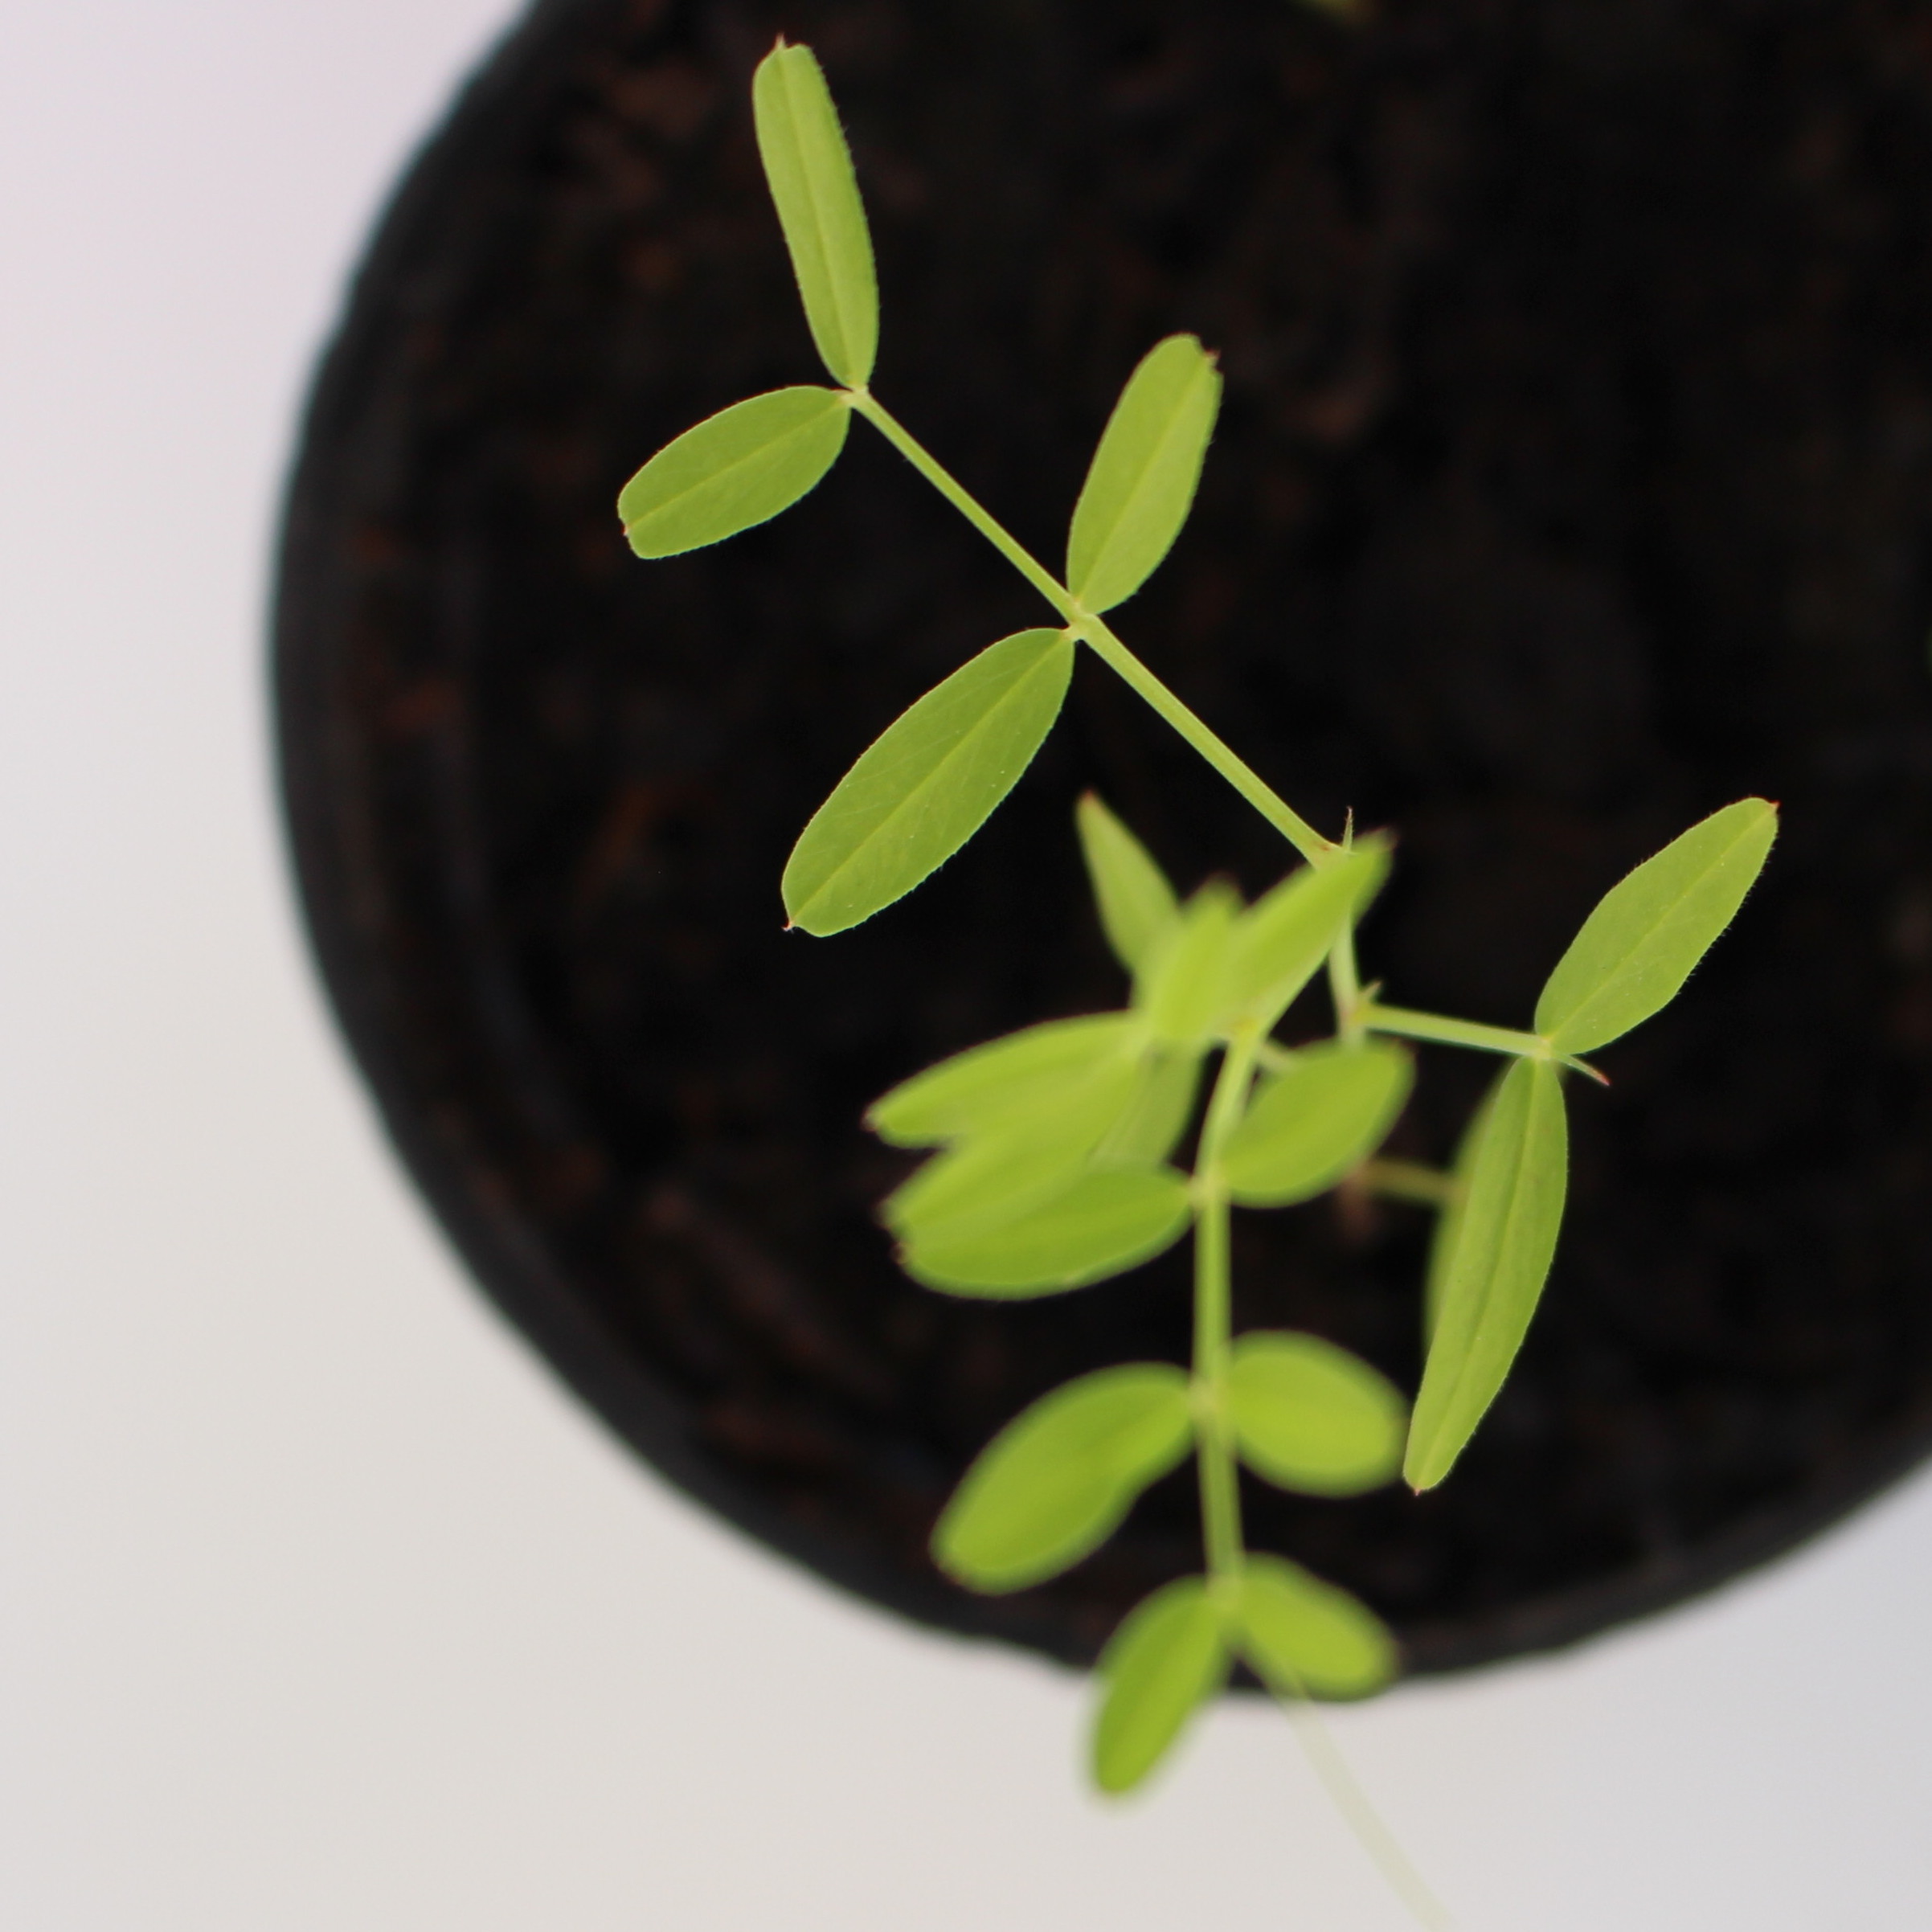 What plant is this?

Vicia sativa
